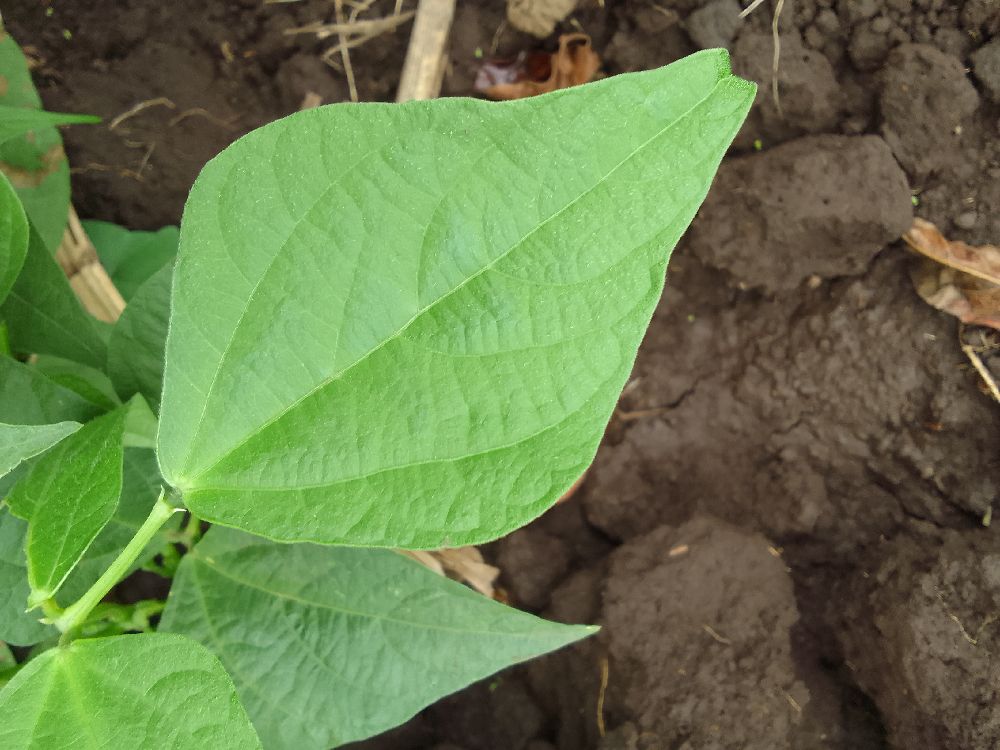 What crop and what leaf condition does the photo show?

common bean, healthy
